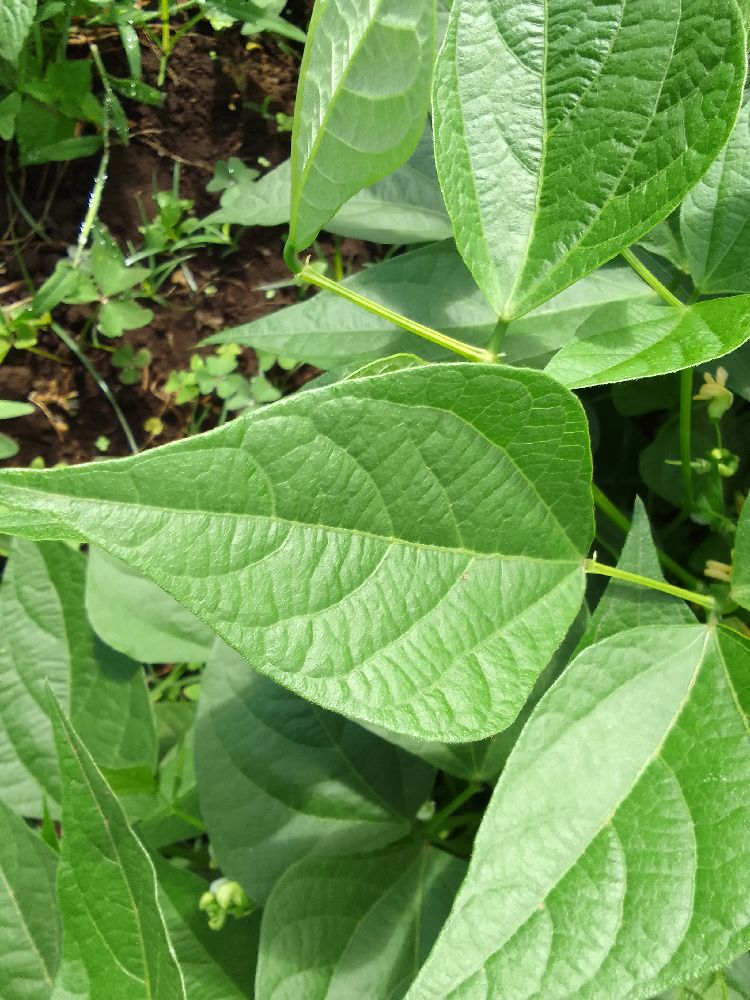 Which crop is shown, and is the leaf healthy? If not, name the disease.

common bean, healthy
